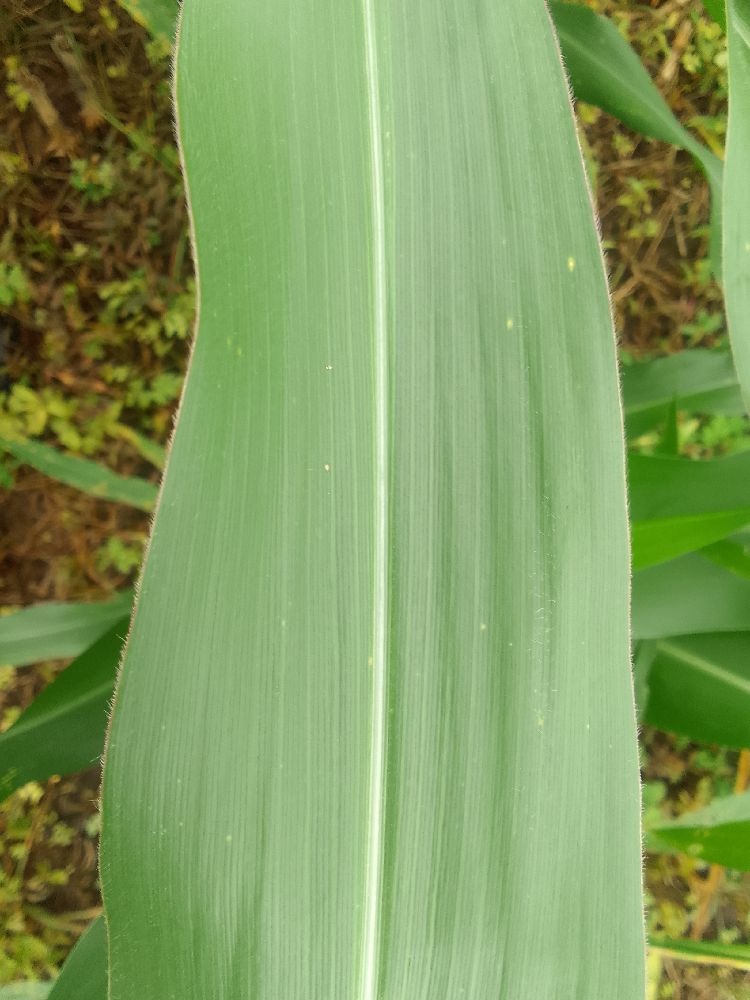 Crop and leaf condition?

maize, healthy
